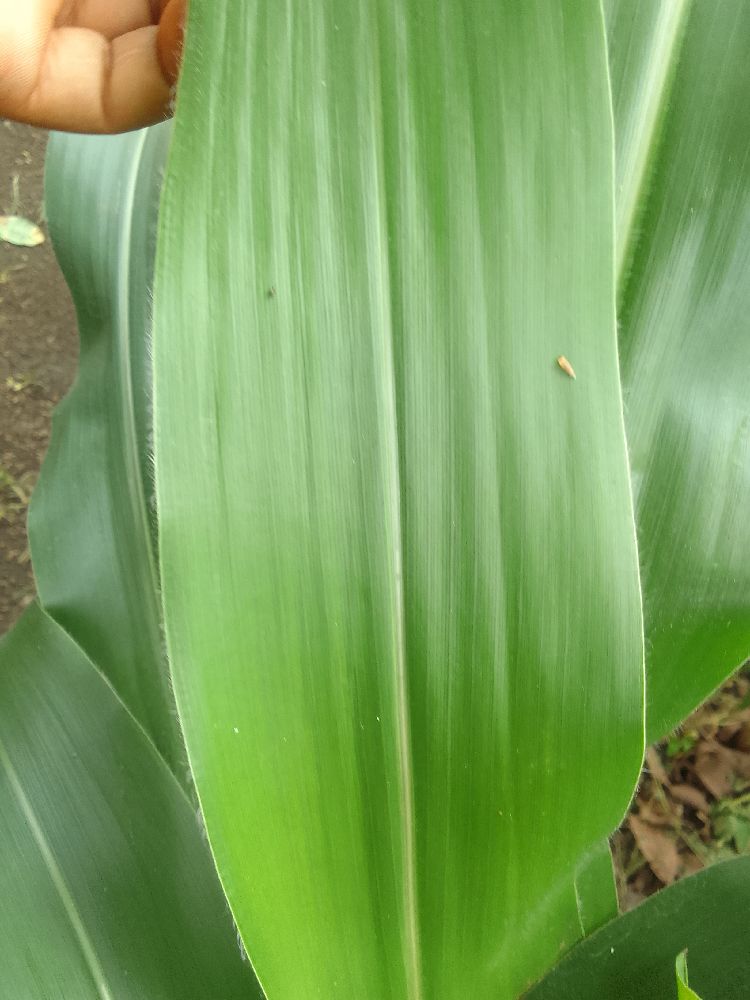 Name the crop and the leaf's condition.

maize, healthy
